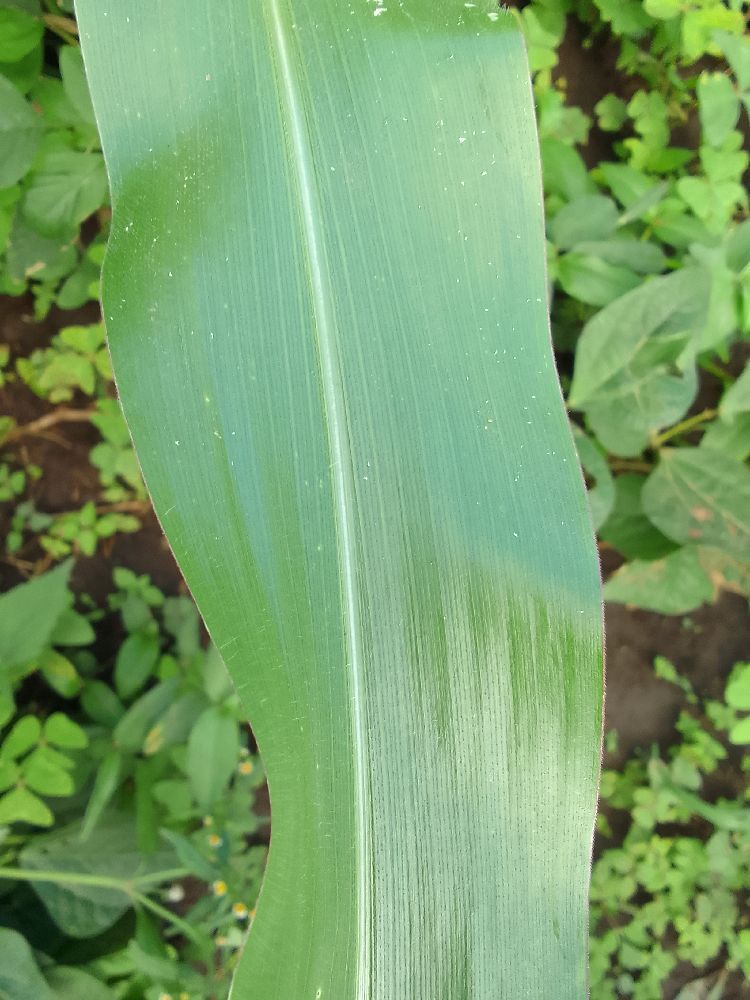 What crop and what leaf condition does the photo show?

maize, healthy
